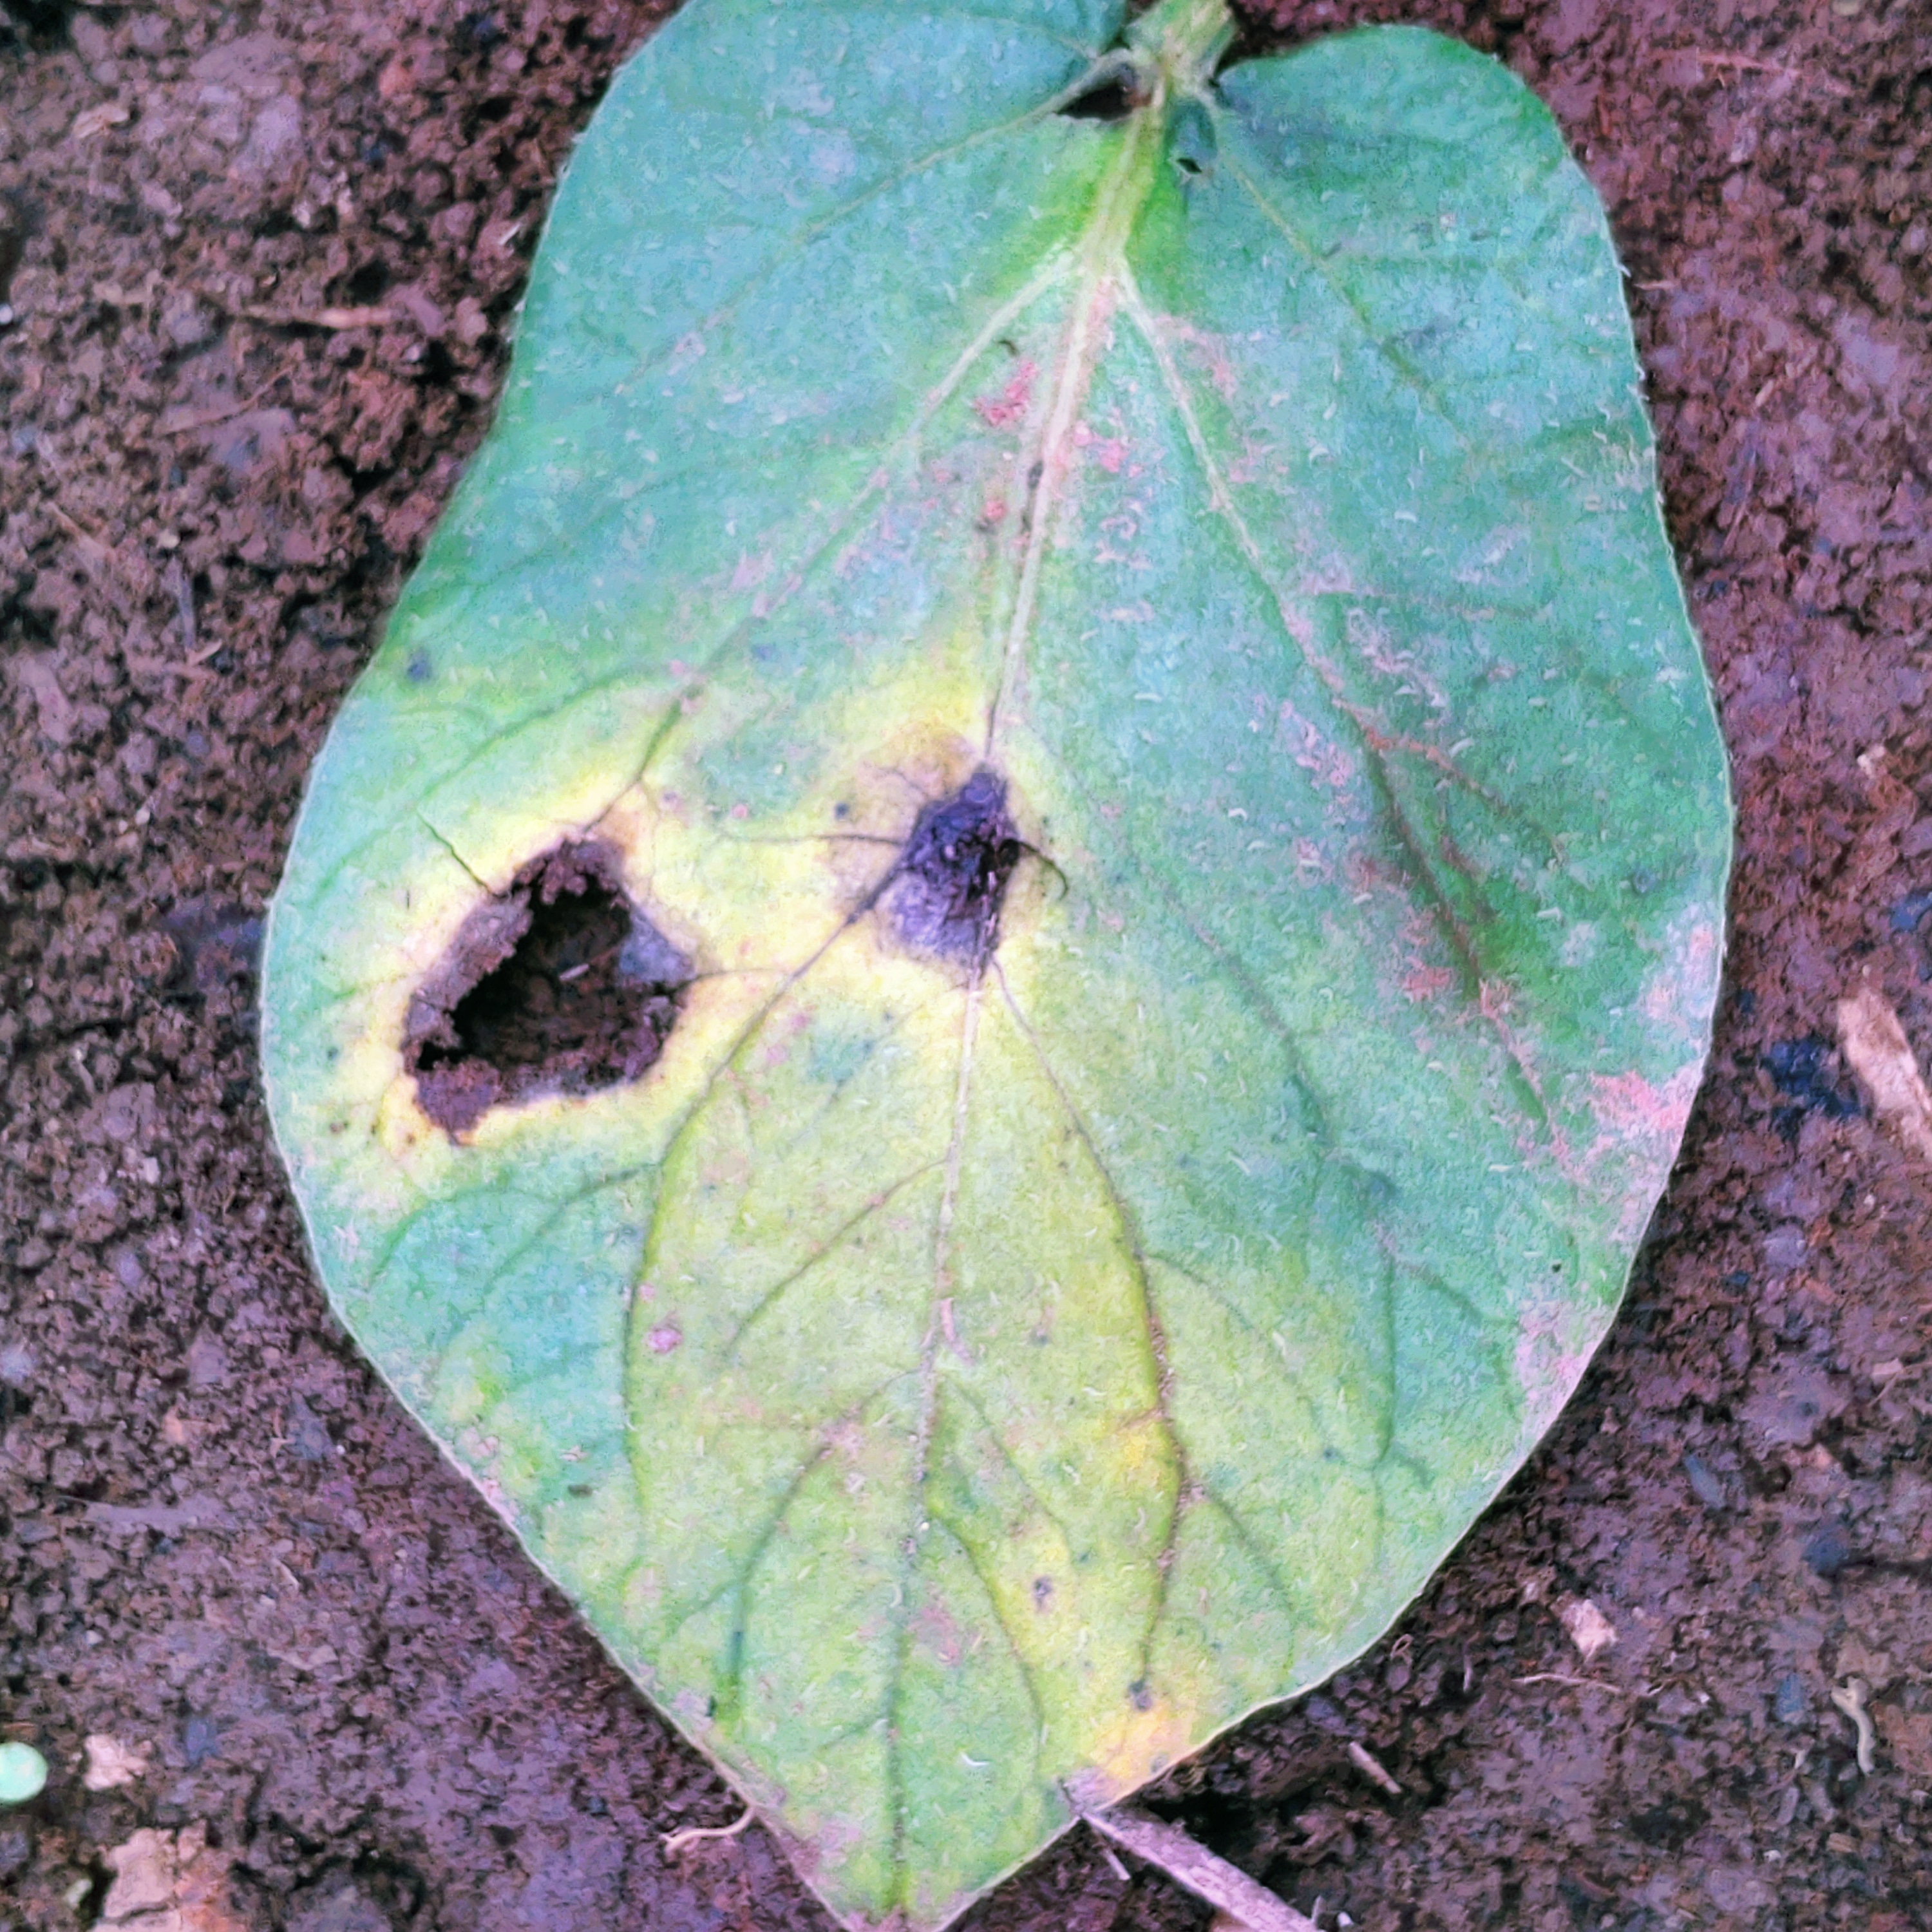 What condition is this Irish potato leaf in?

late blight
